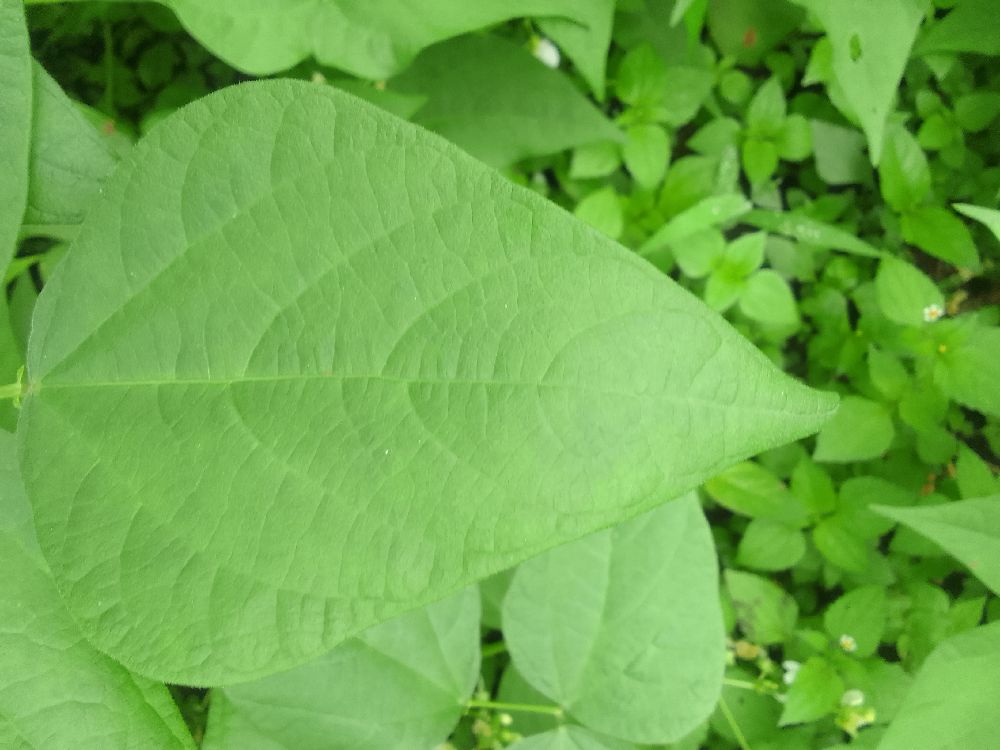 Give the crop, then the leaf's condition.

common bean, healthy
